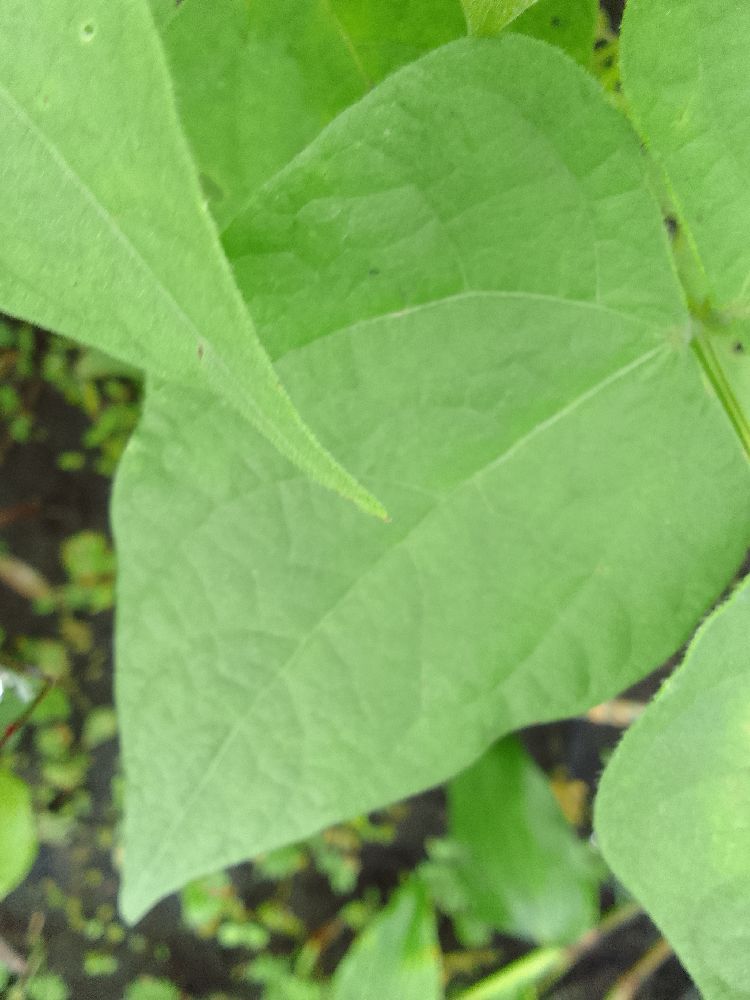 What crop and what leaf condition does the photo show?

common bean, healthy
